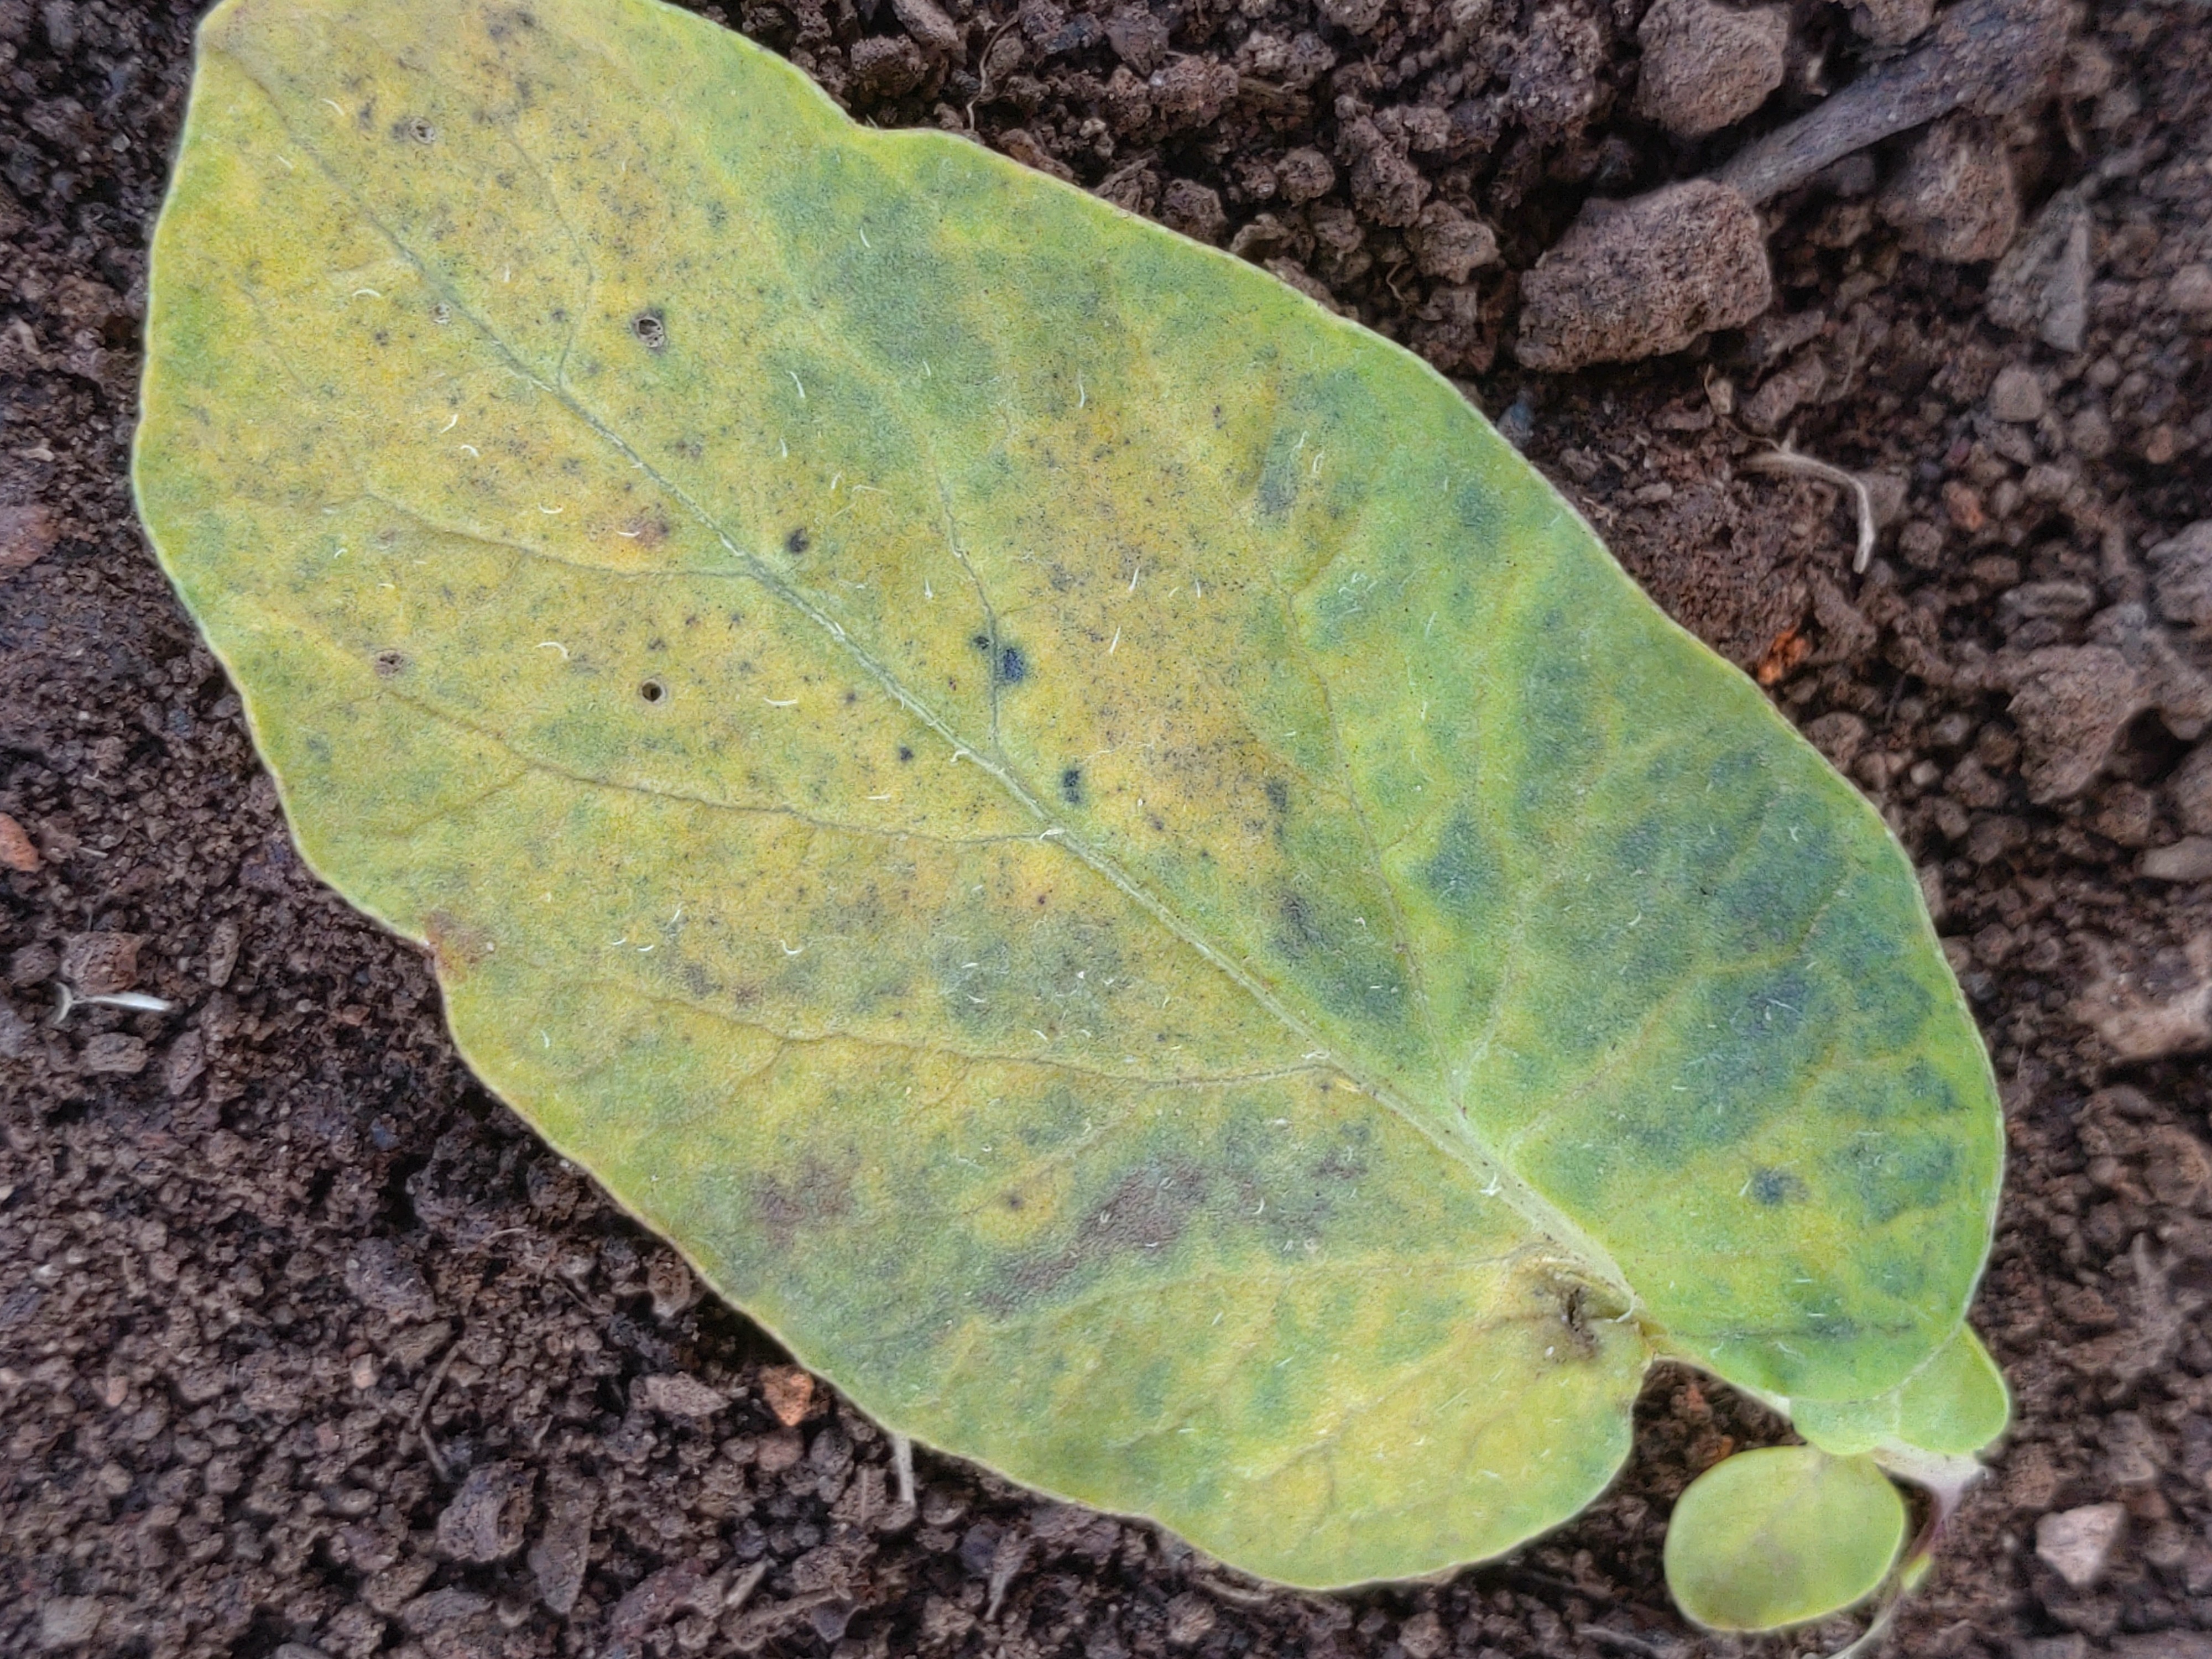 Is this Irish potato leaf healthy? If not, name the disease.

late blight
